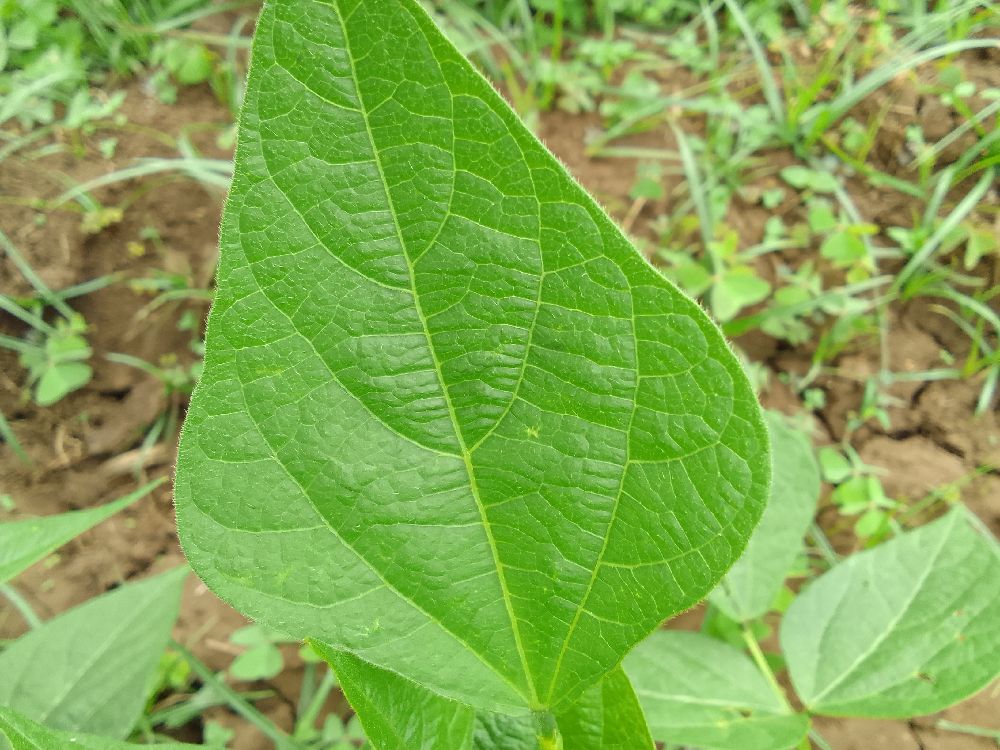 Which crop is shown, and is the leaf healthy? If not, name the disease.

common bean, healthy
